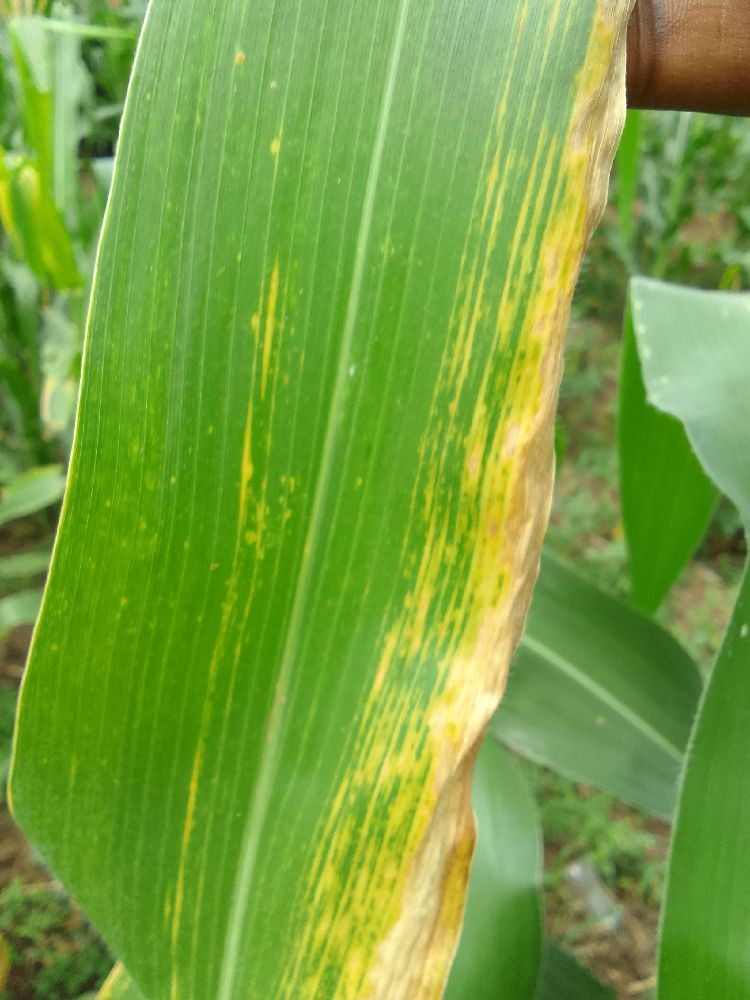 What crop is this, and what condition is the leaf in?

maize, maize lethal necrosis
